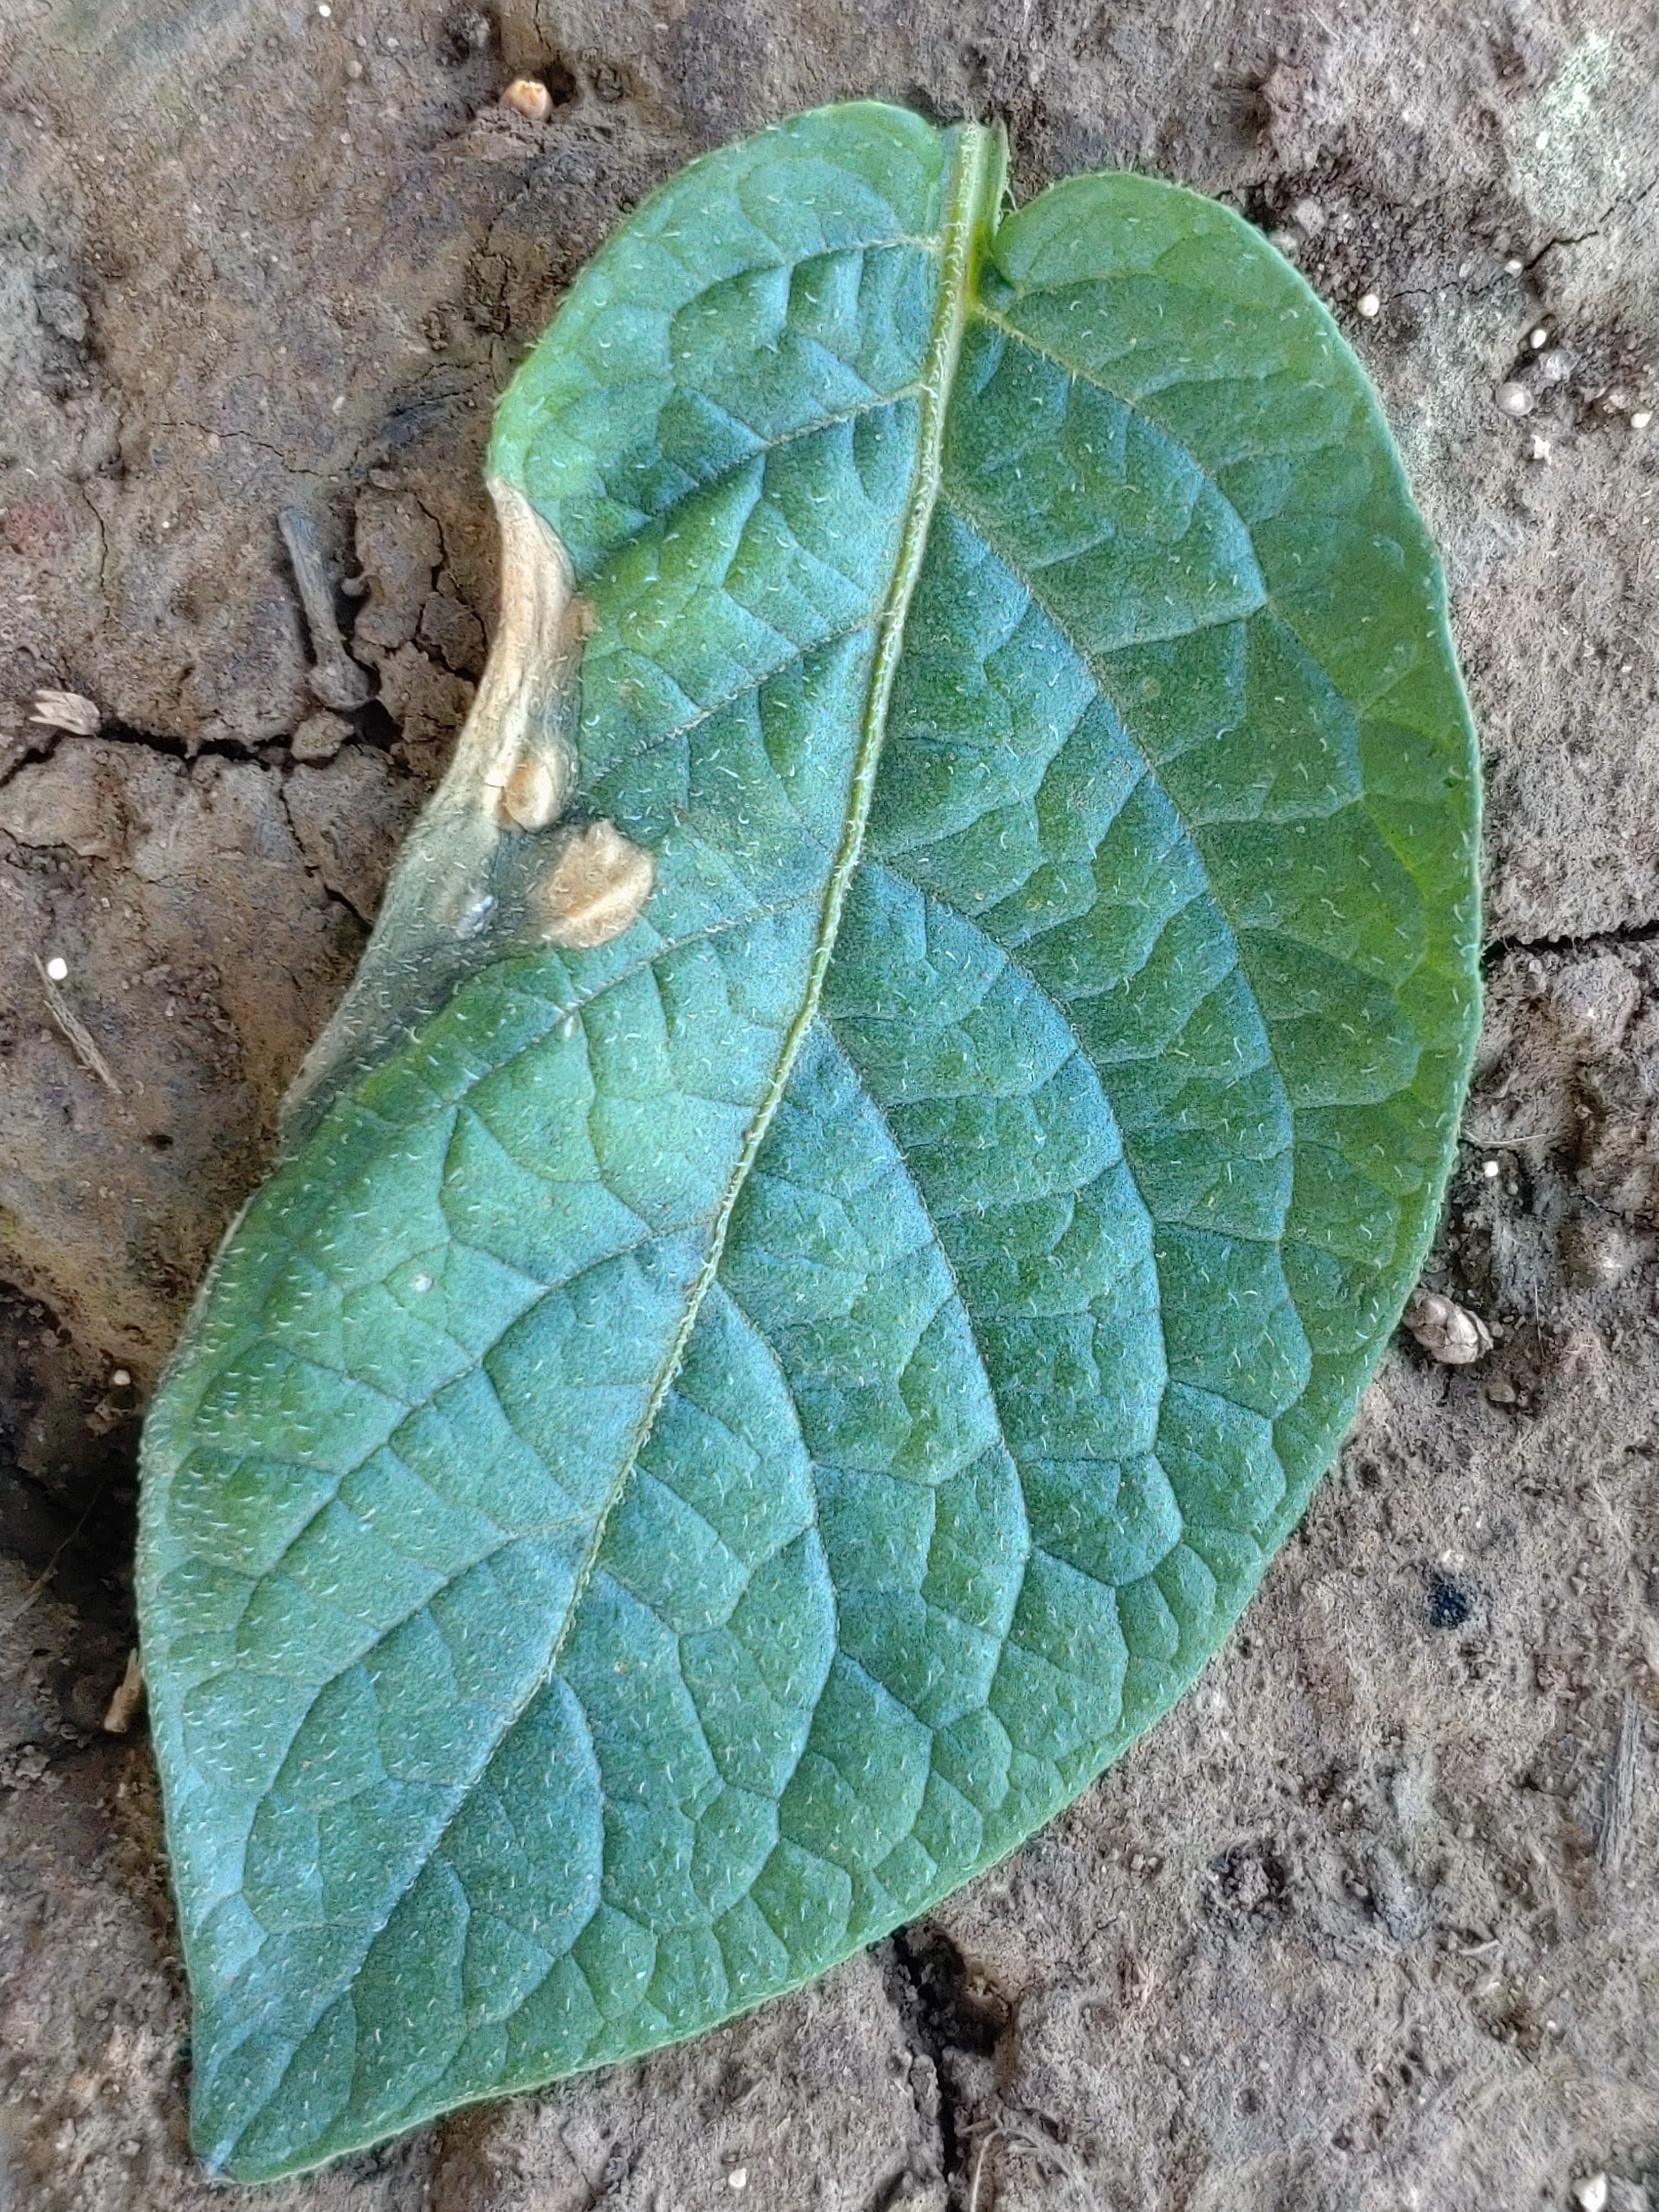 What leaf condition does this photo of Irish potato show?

early blight
